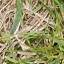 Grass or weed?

grass
